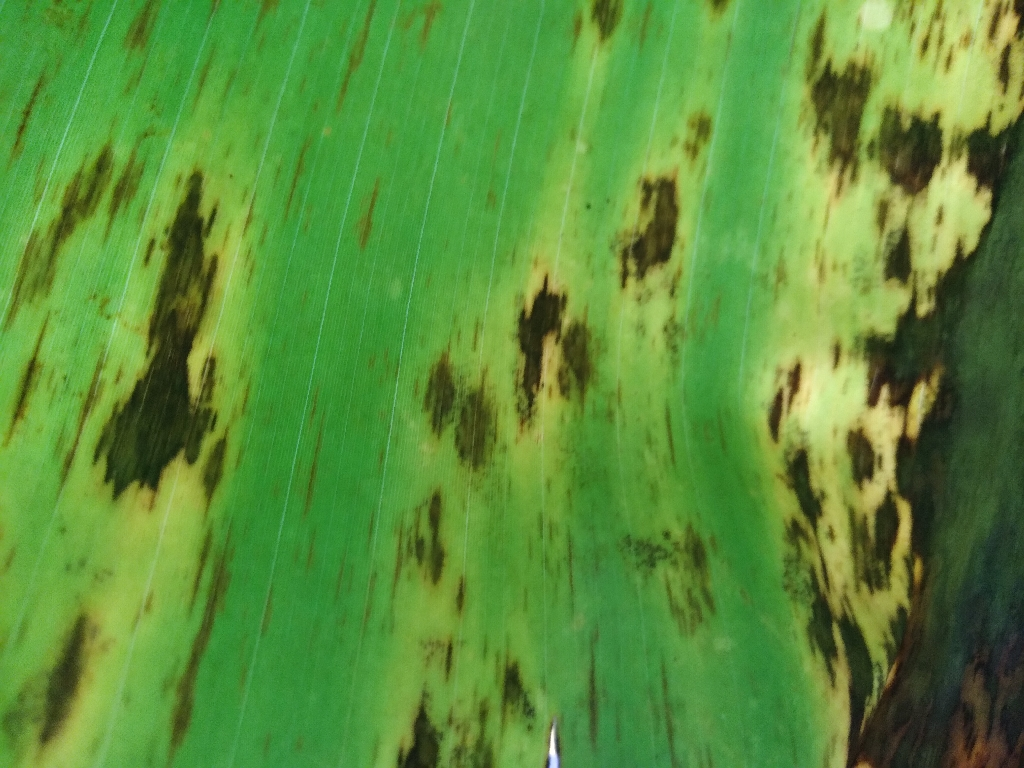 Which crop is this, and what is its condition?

banana, black sigatoka
